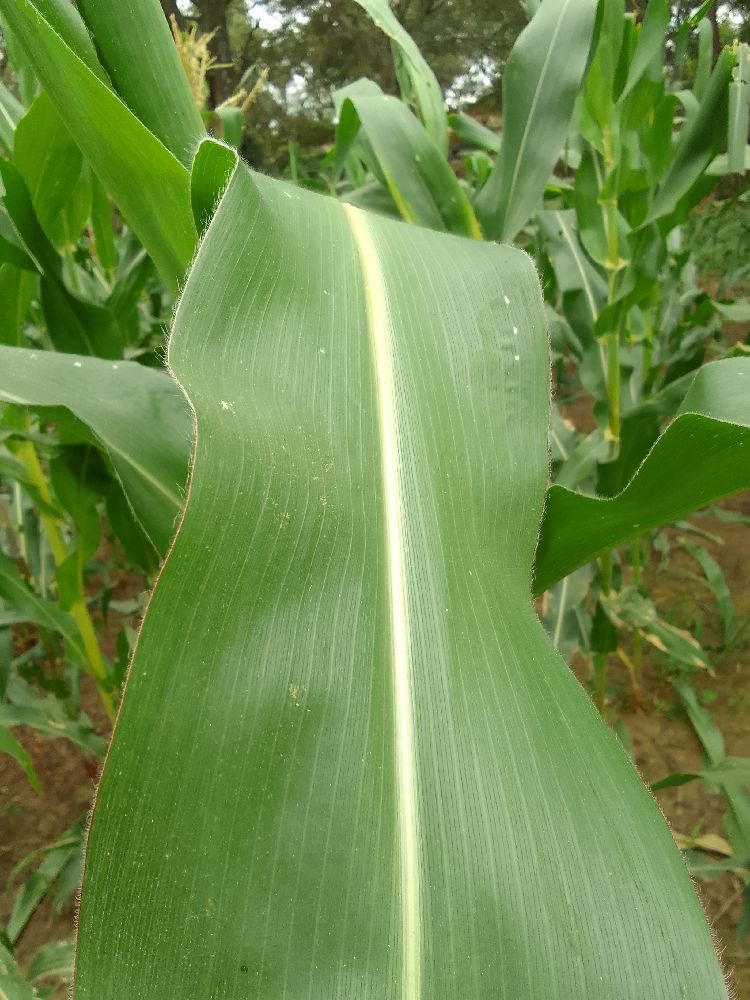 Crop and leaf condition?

maize, healthy
